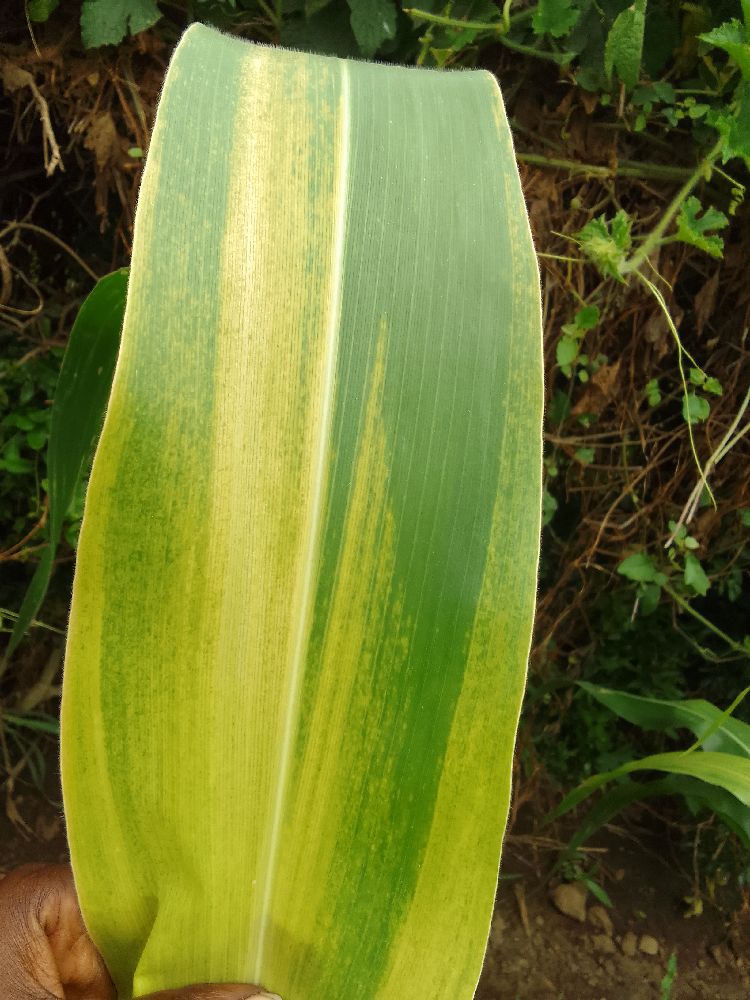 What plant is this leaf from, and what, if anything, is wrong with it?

maize, maize lethal necrosis
